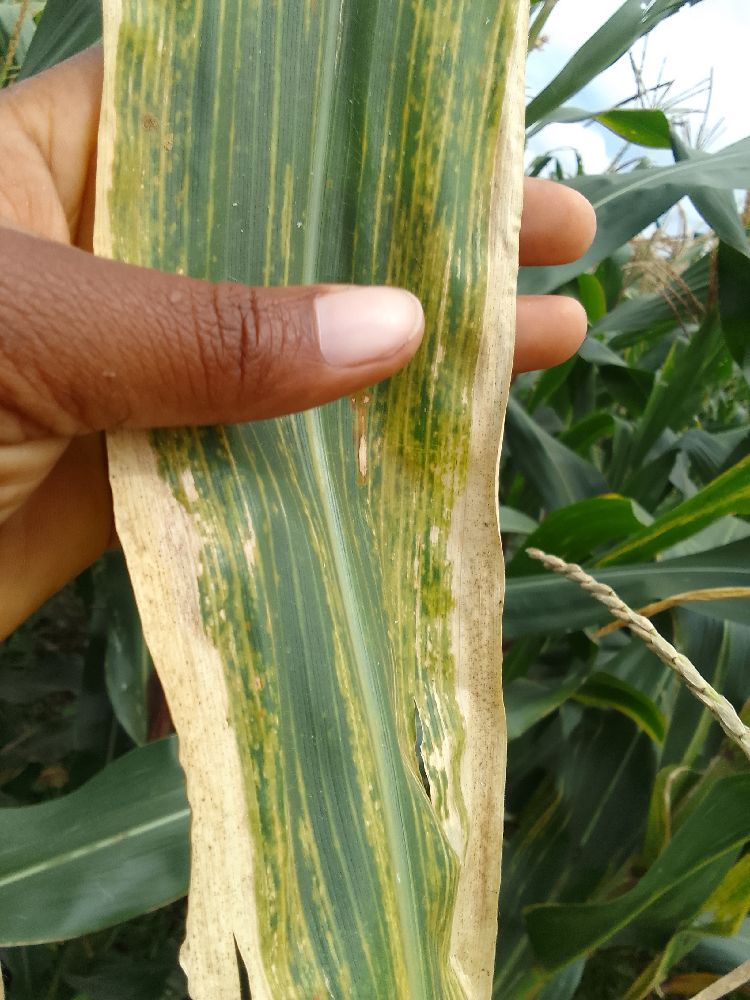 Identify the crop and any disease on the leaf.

maize, maize lethal necrosis
